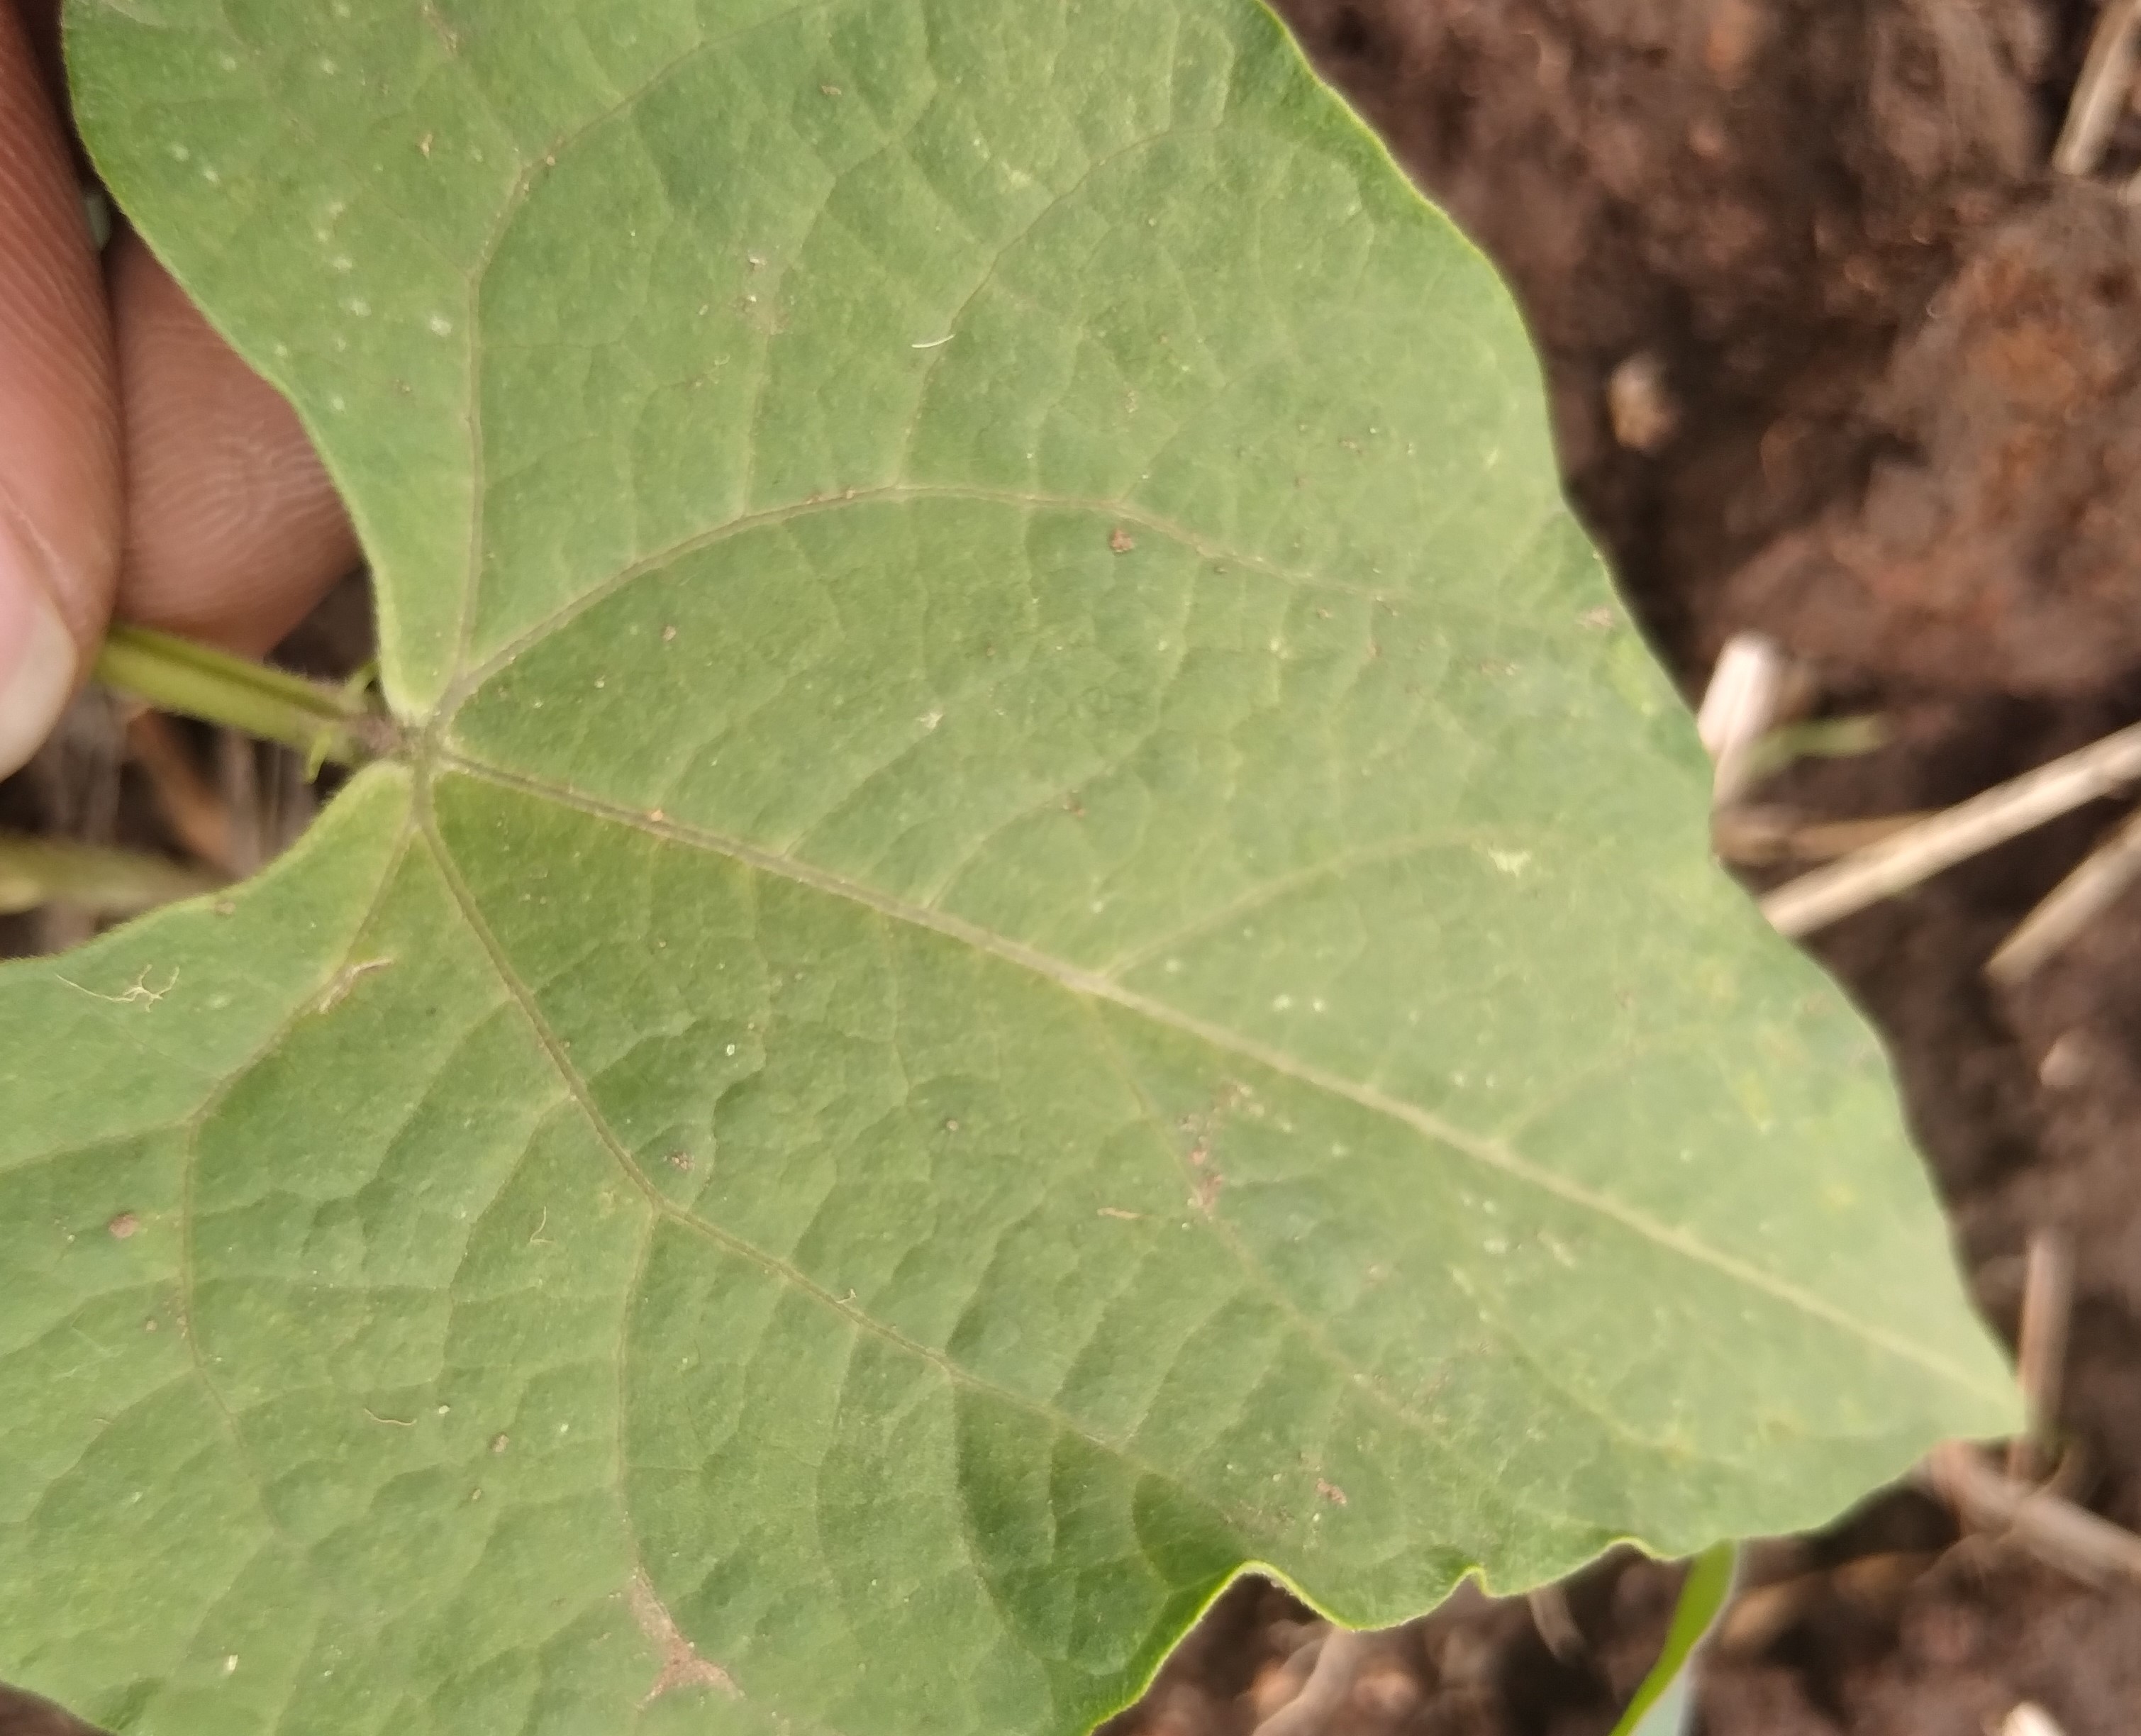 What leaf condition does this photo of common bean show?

healthy
